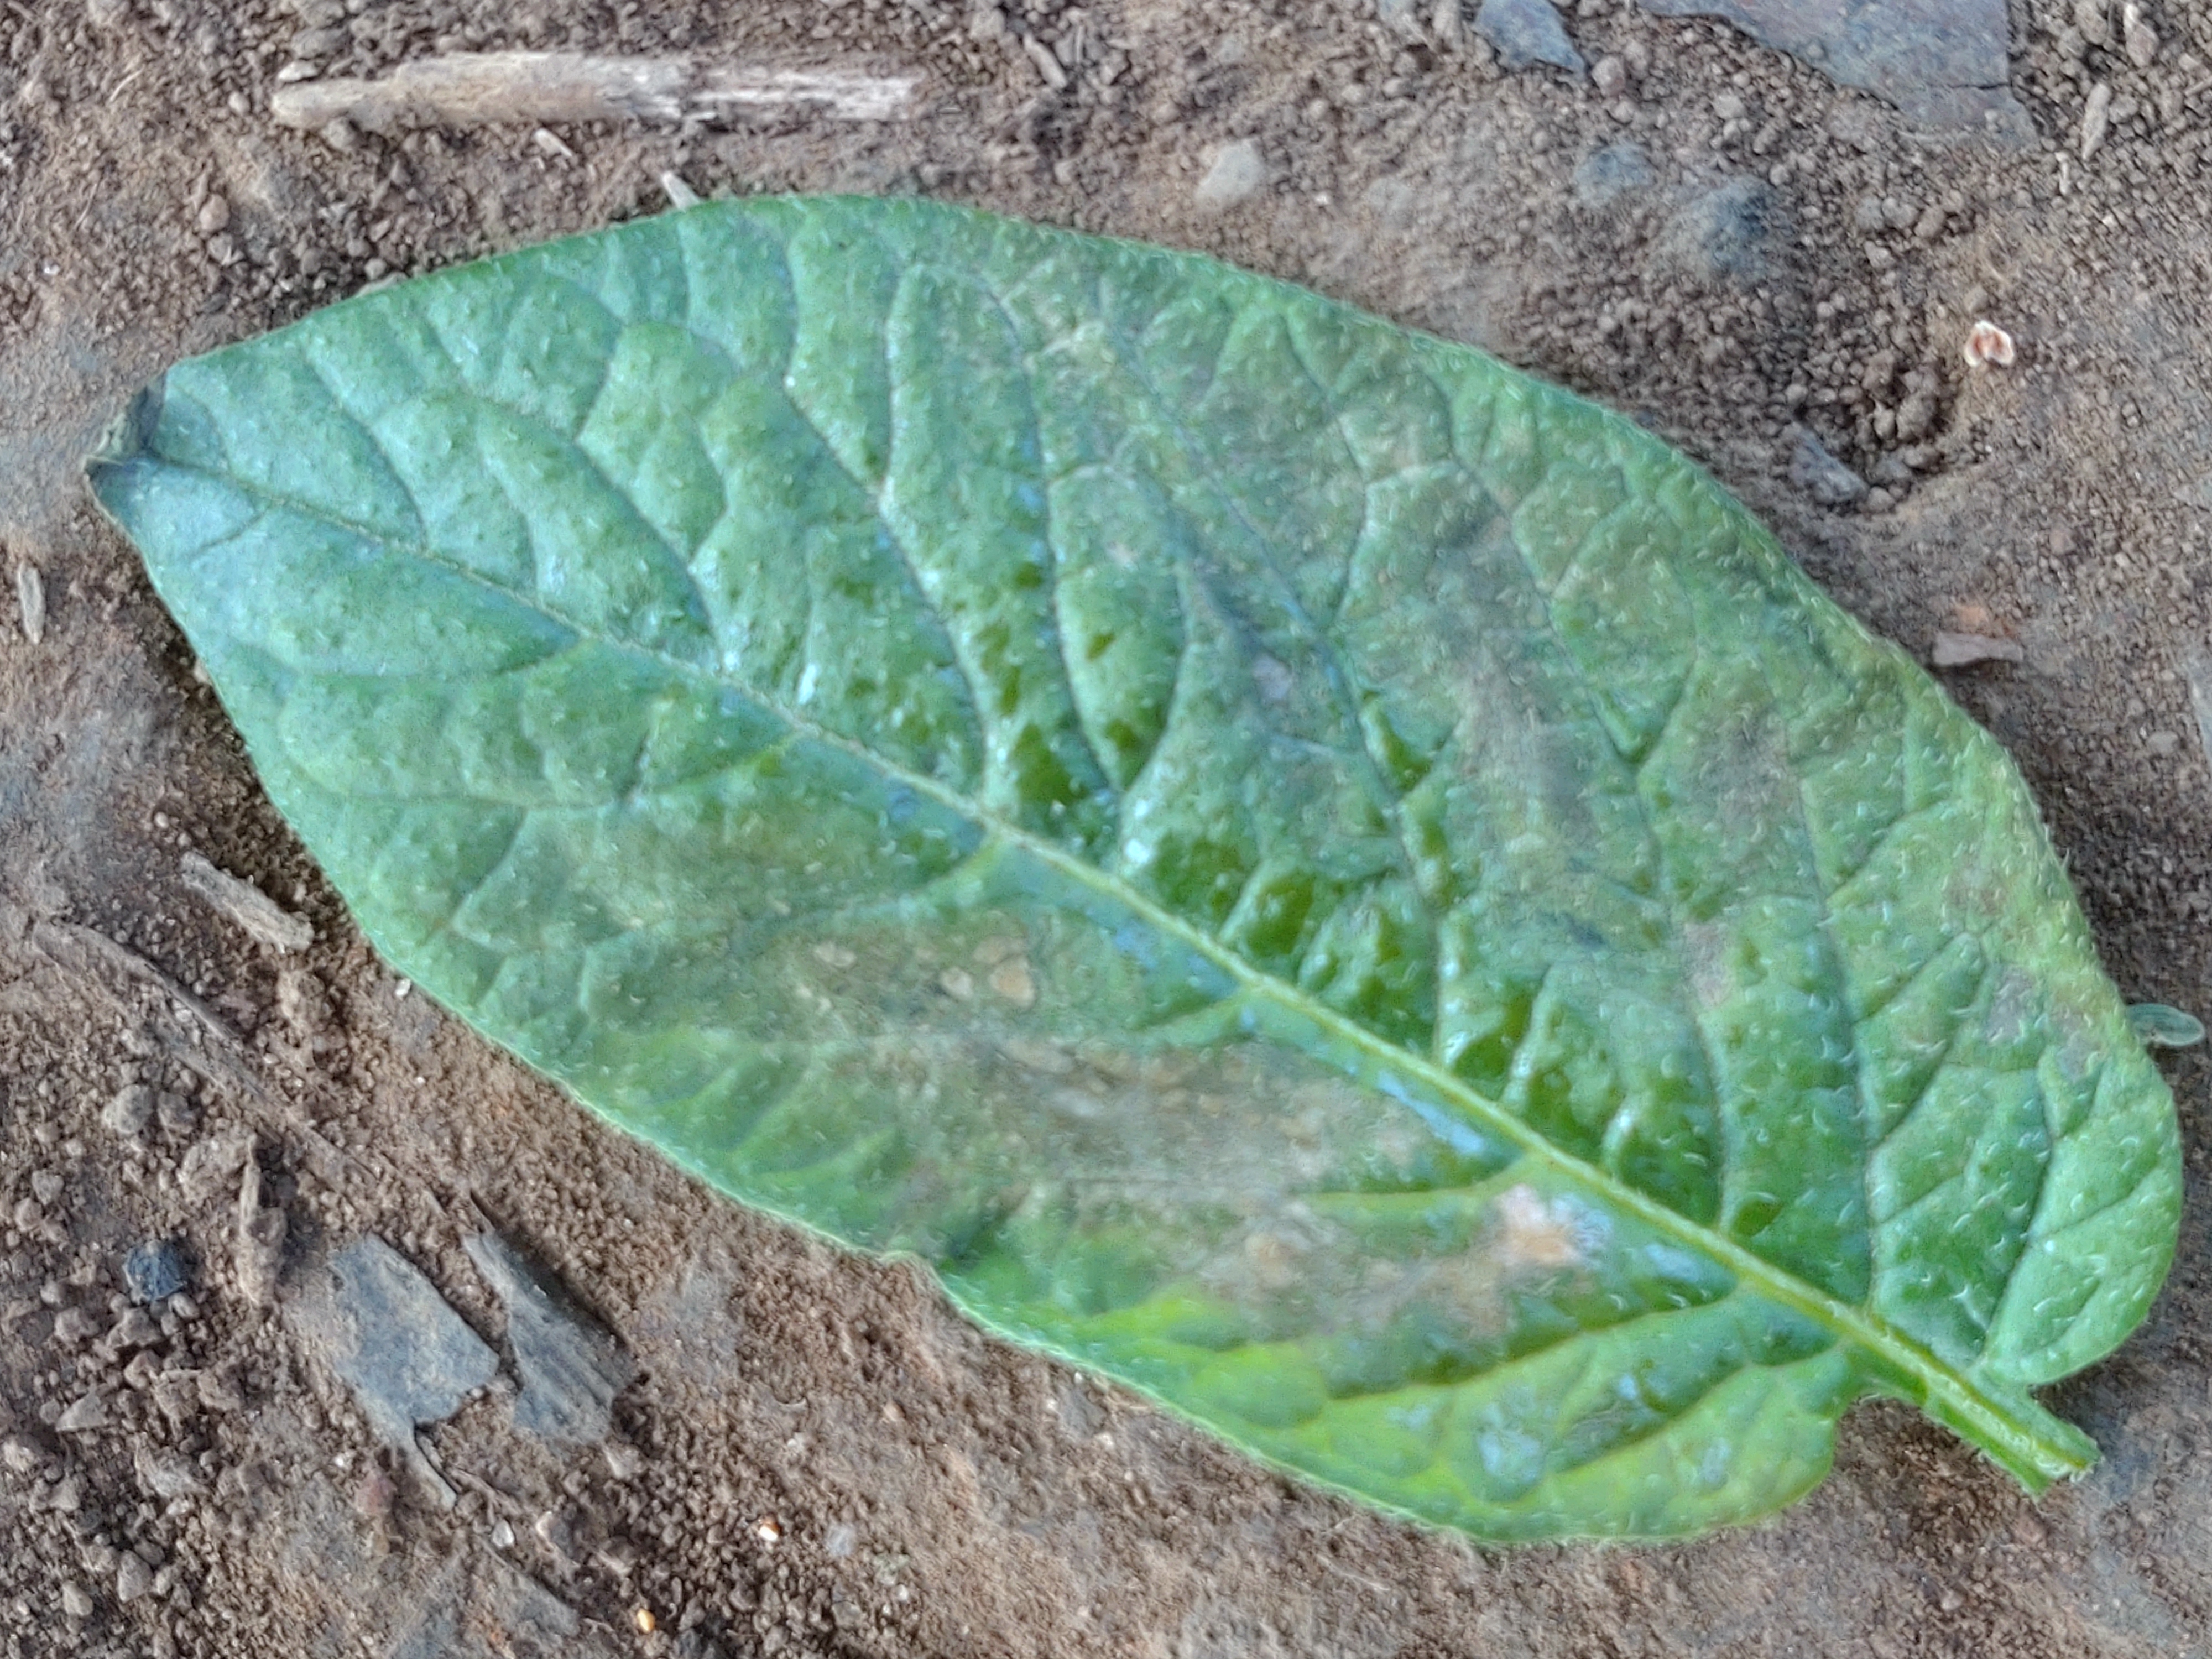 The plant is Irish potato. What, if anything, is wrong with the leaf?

early blight
